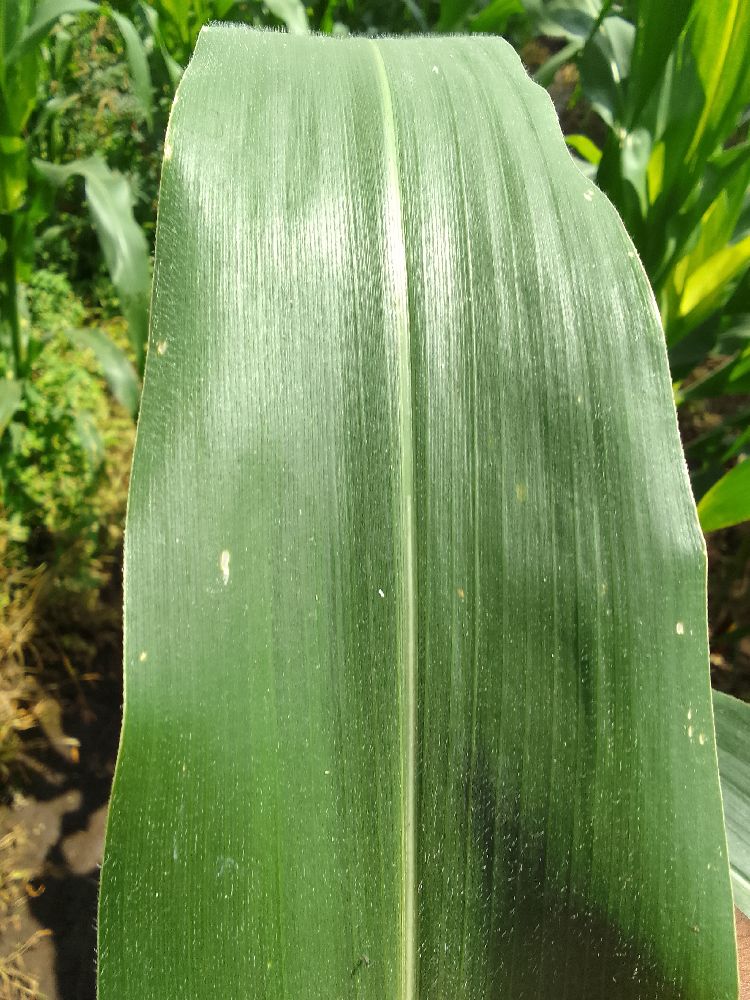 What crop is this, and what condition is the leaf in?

maize, healthy
